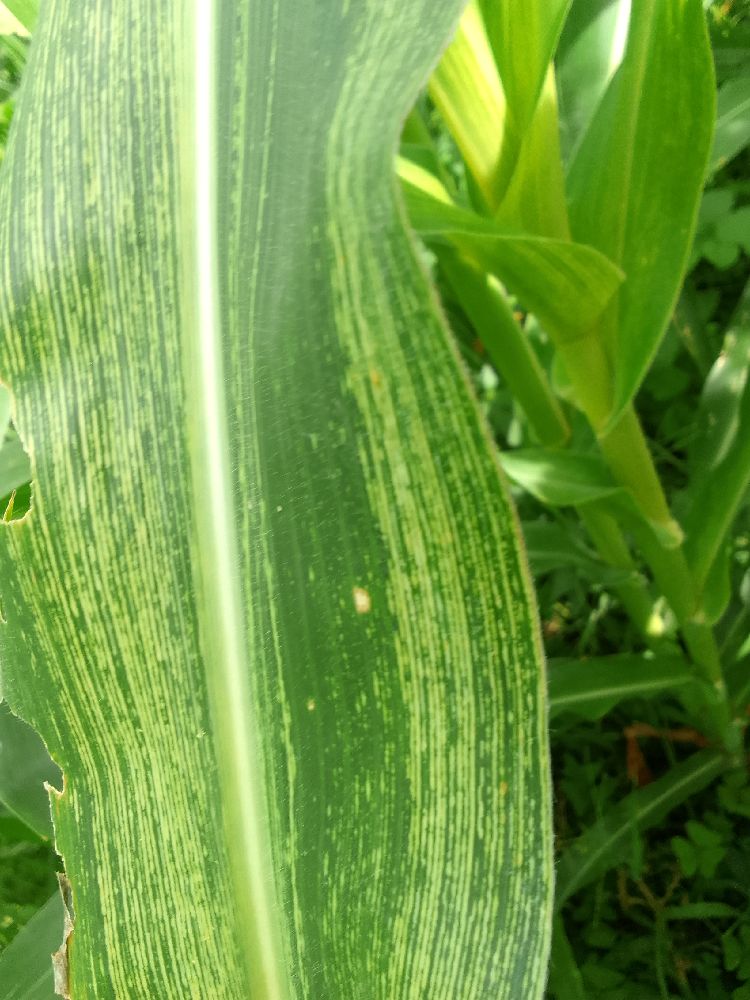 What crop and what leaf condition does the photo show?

maize, maize streak virus
